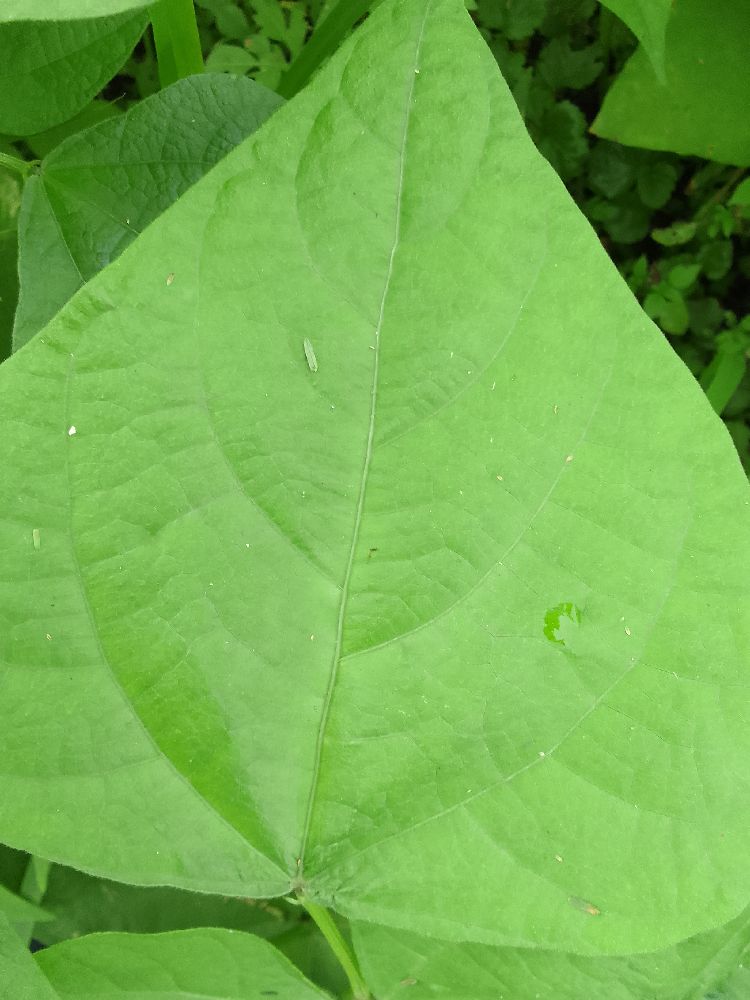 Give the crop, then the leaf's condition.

common bean, healthy
